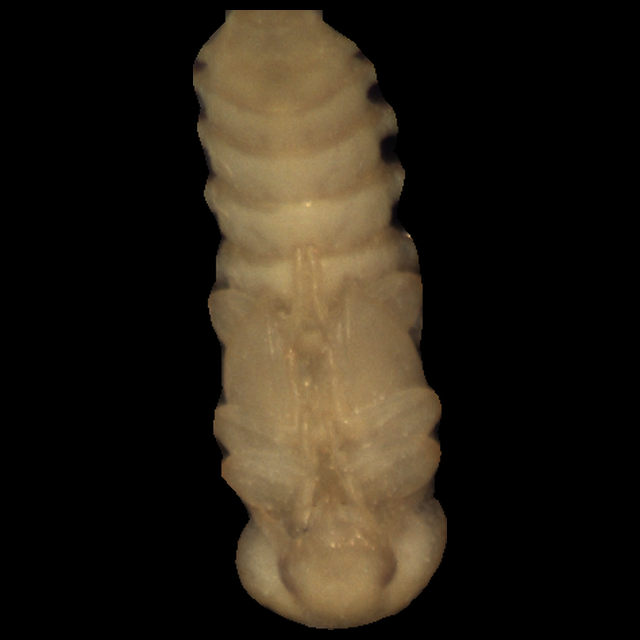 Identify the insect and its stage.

mealworm pupa
